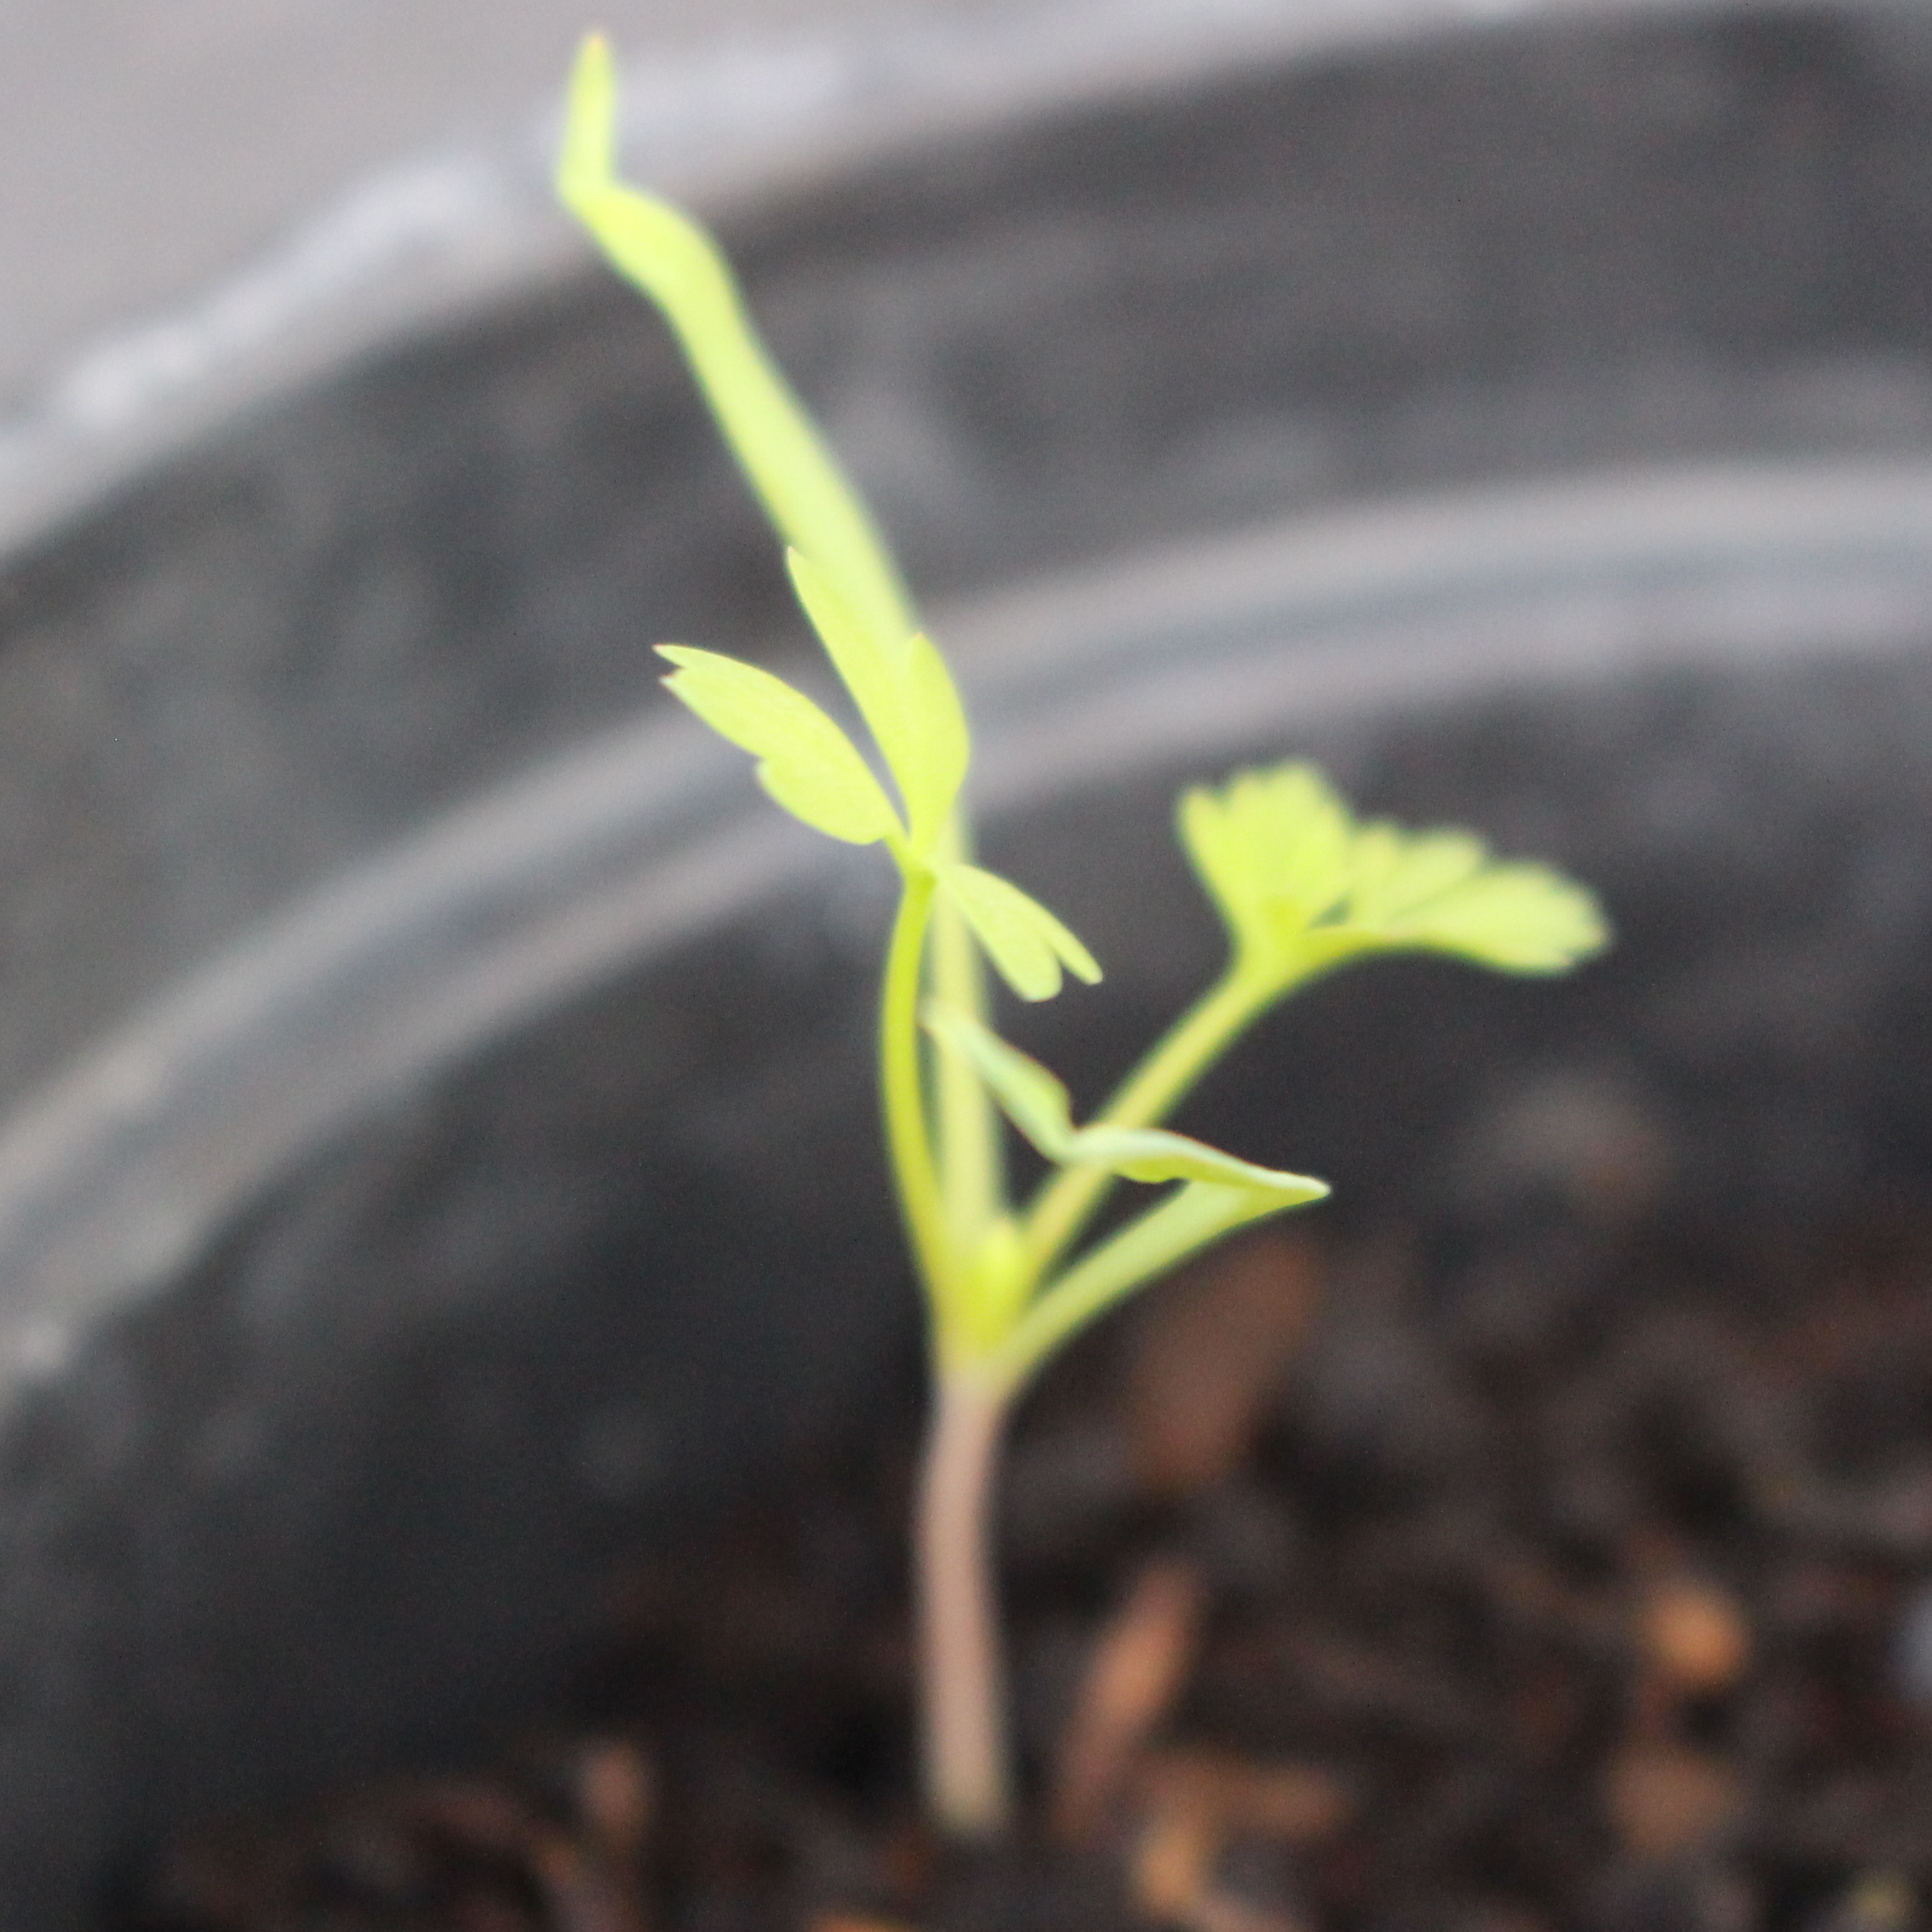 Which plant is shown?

Fumaria officinalis
